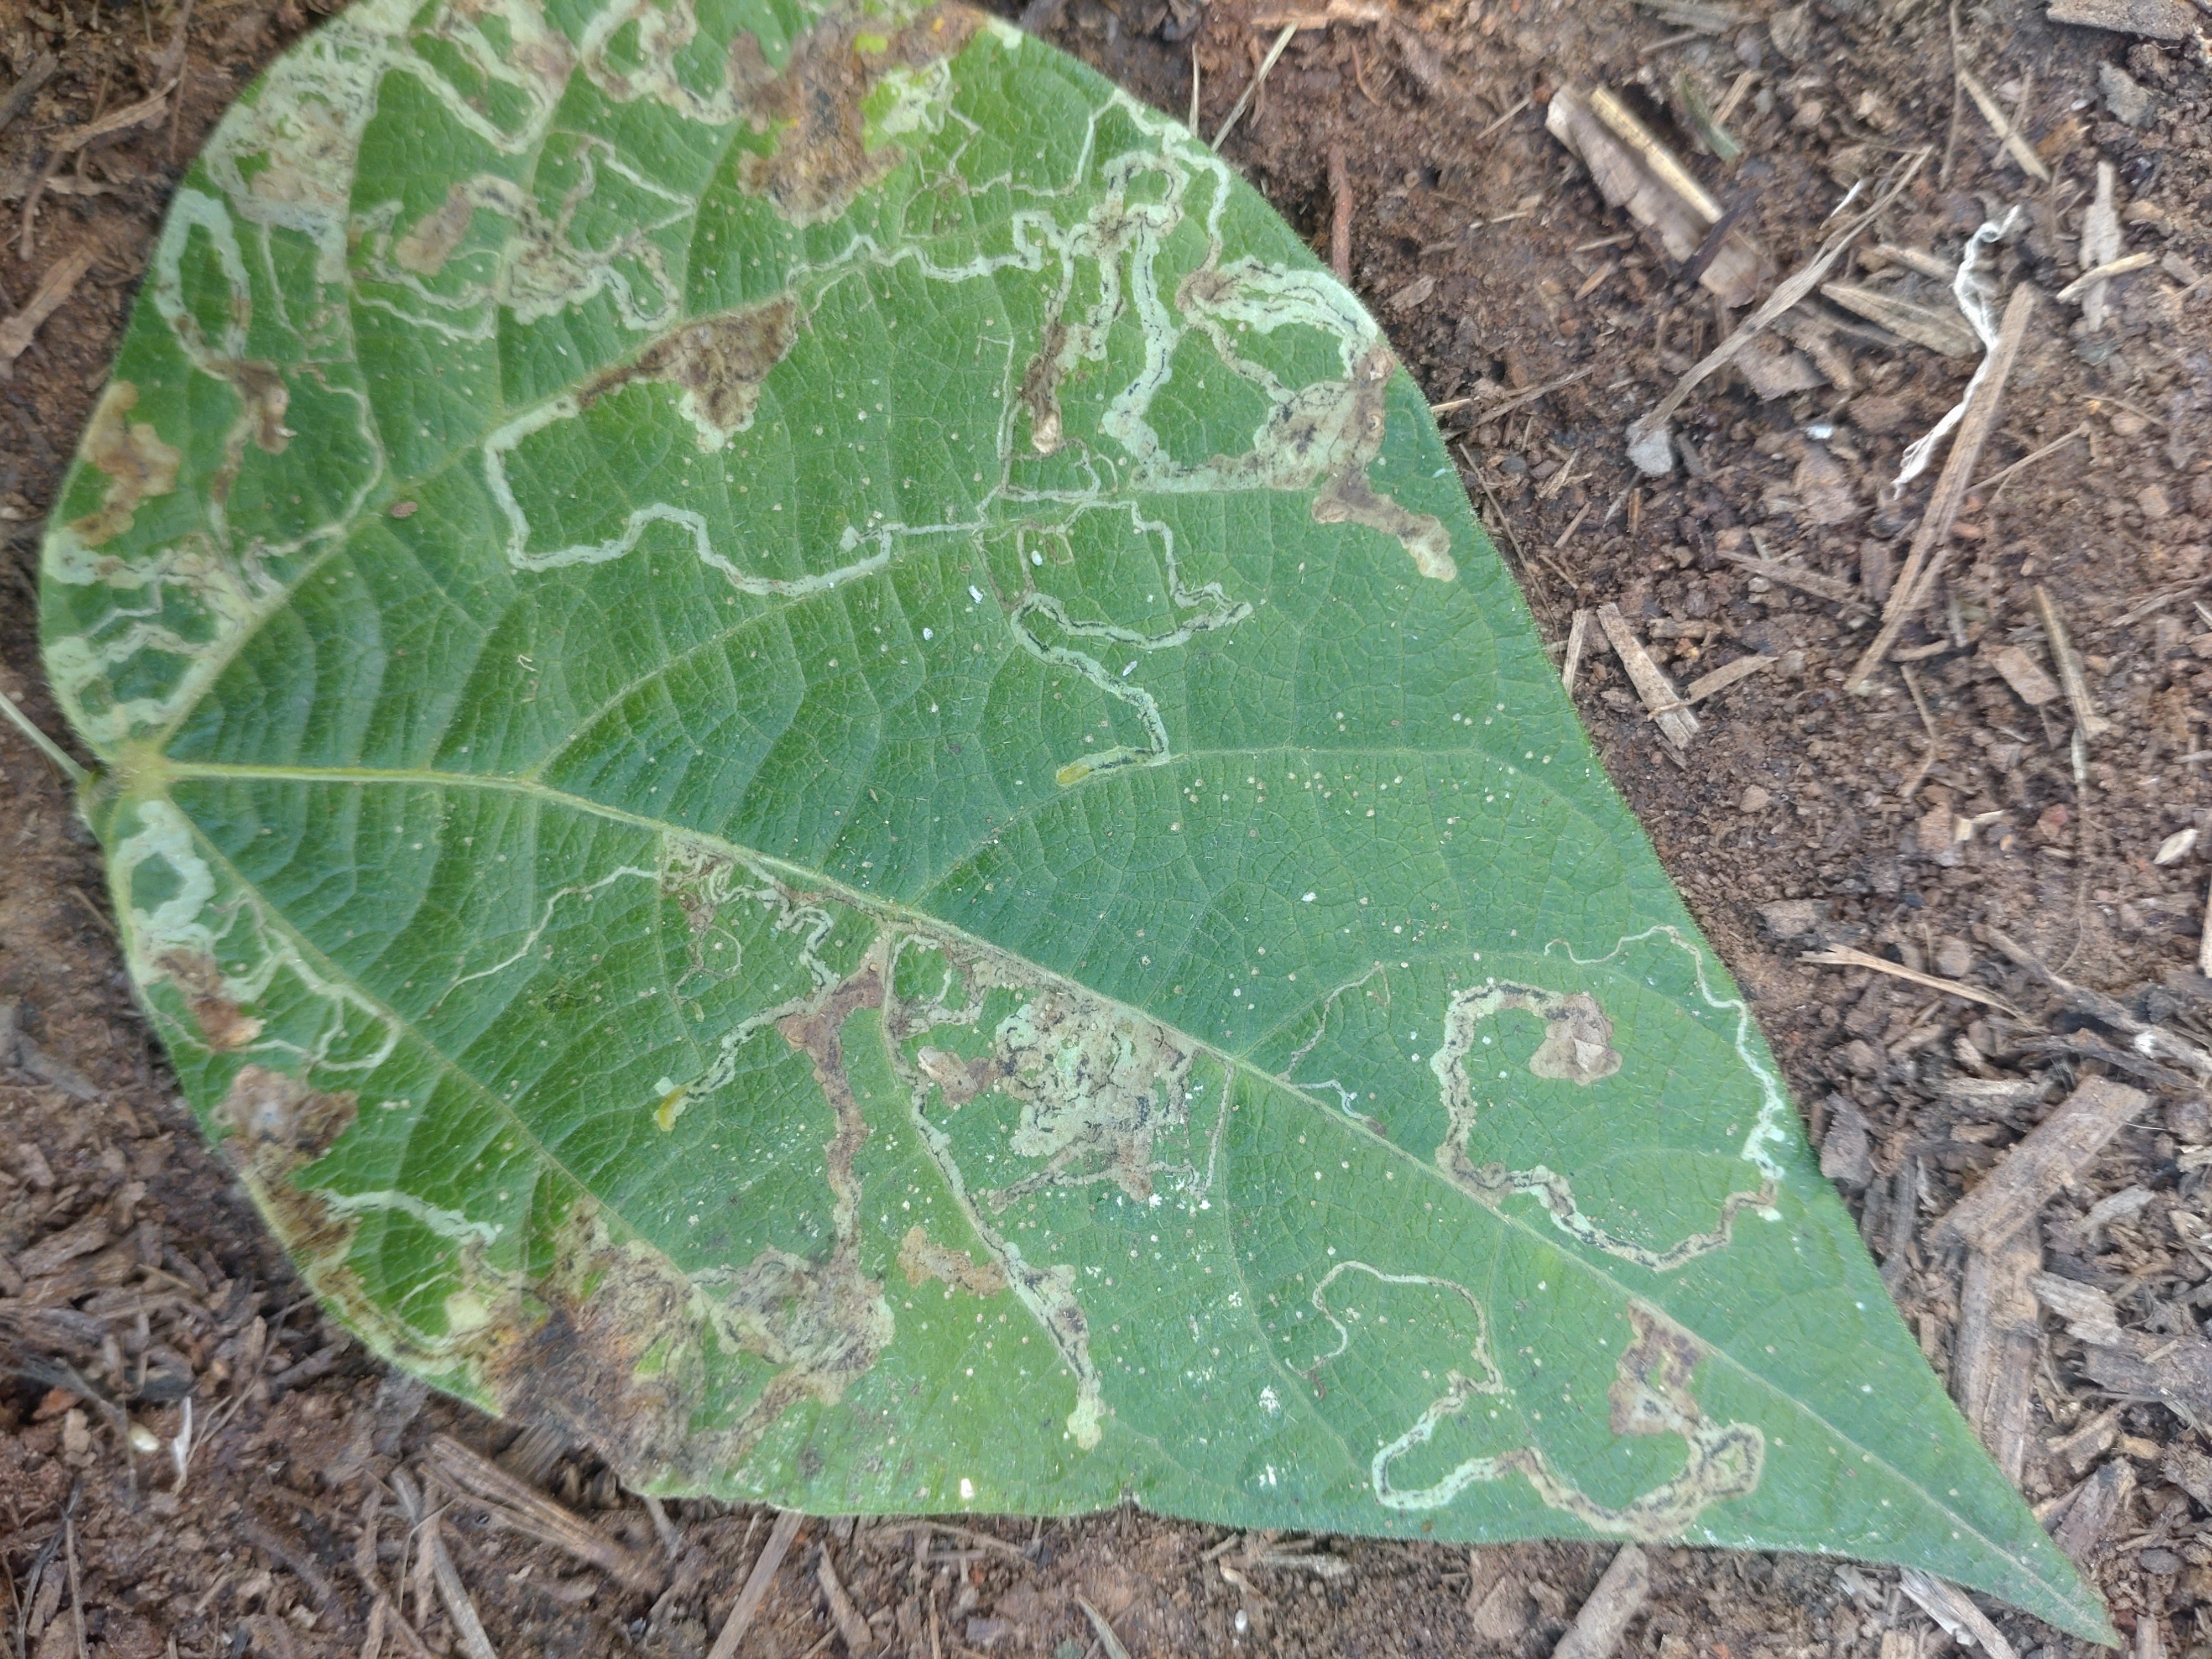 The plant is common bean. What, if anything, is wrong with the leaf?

anthracnose
